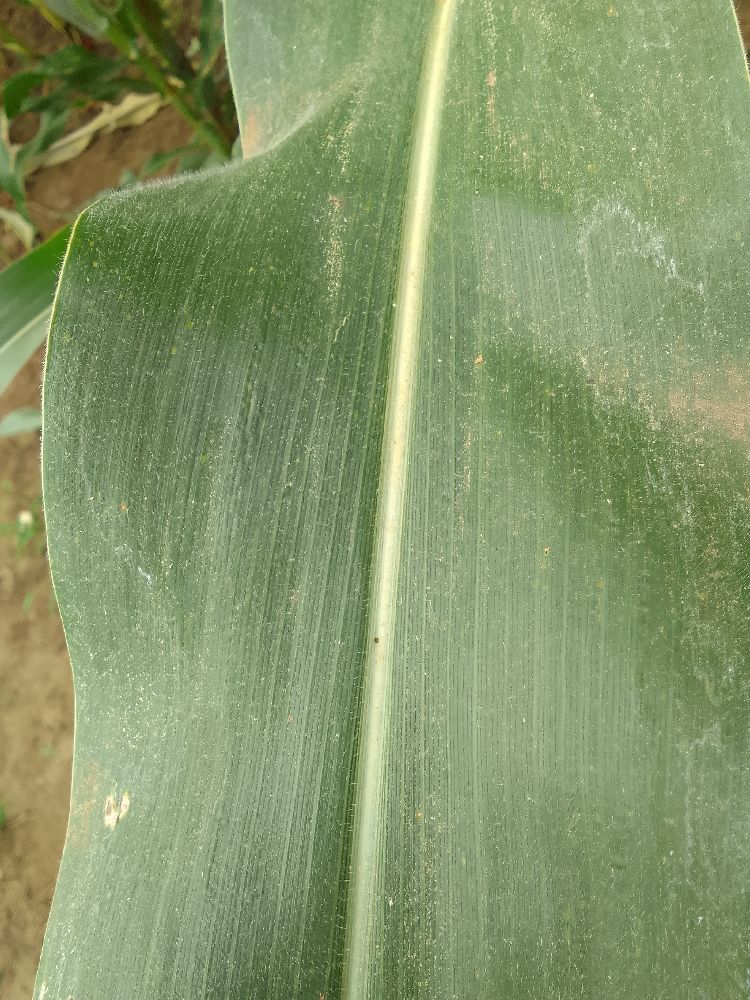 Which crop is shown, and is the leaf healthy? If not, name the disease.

maize, healthy
